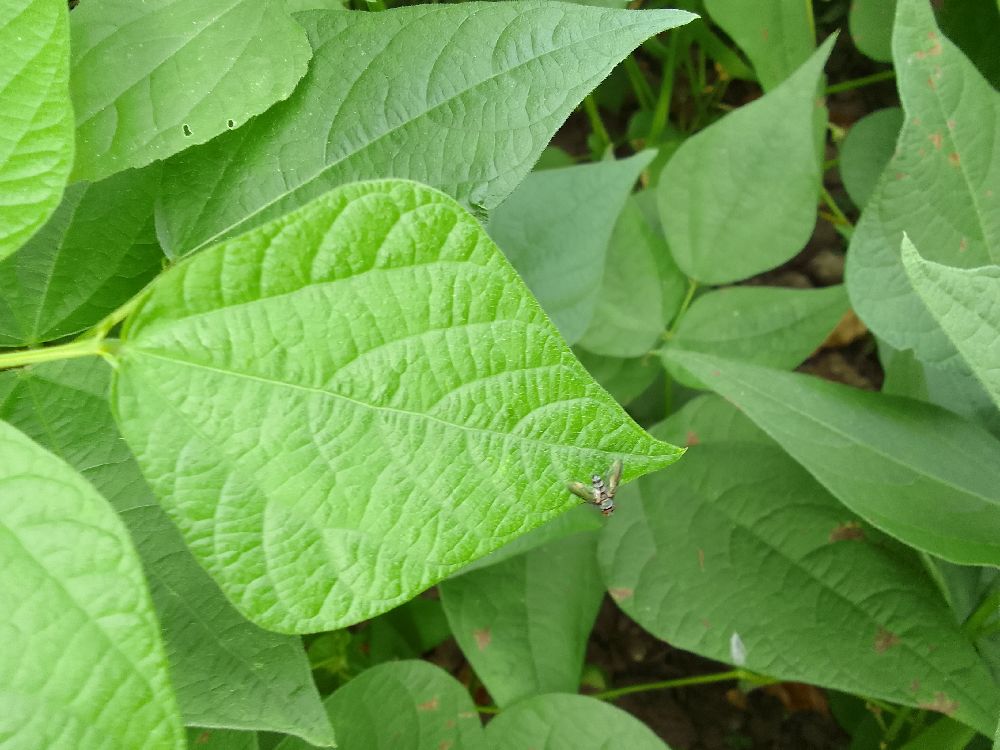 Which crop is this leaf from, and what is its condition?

common bean, healthy
